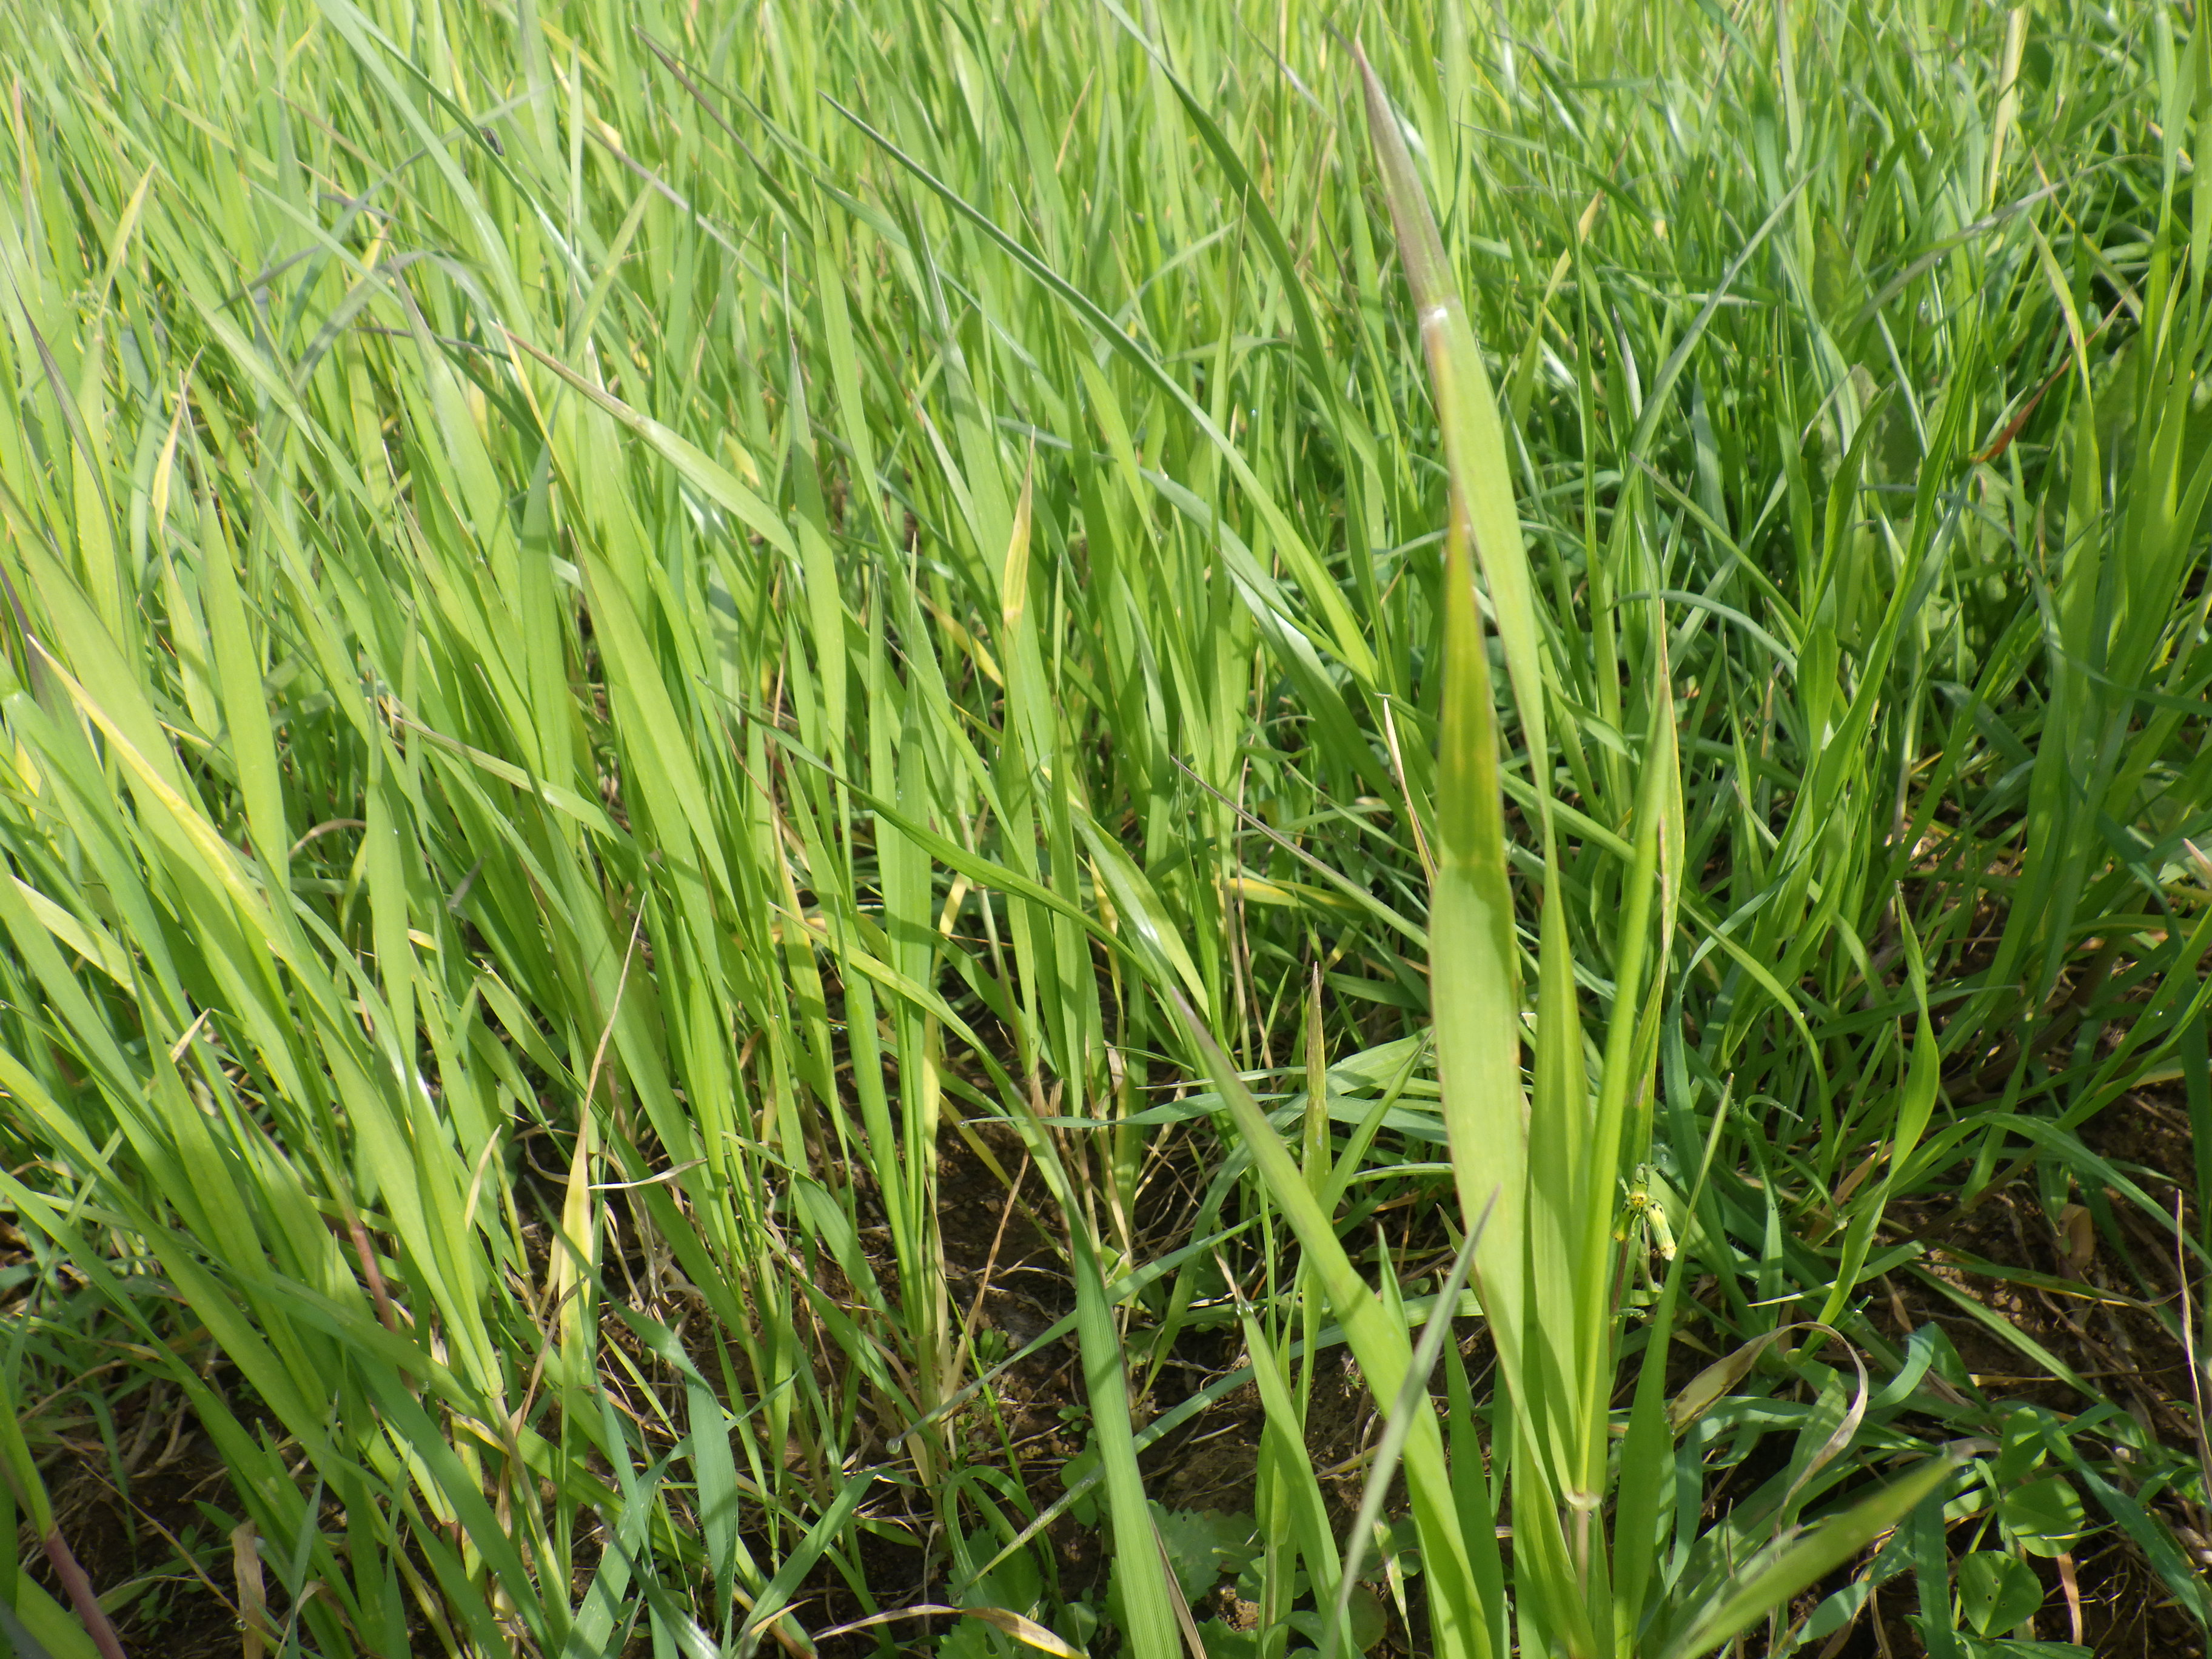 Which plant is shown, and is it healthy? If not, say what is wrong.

wheat, phosphorous deficiency, septoria, unknown
